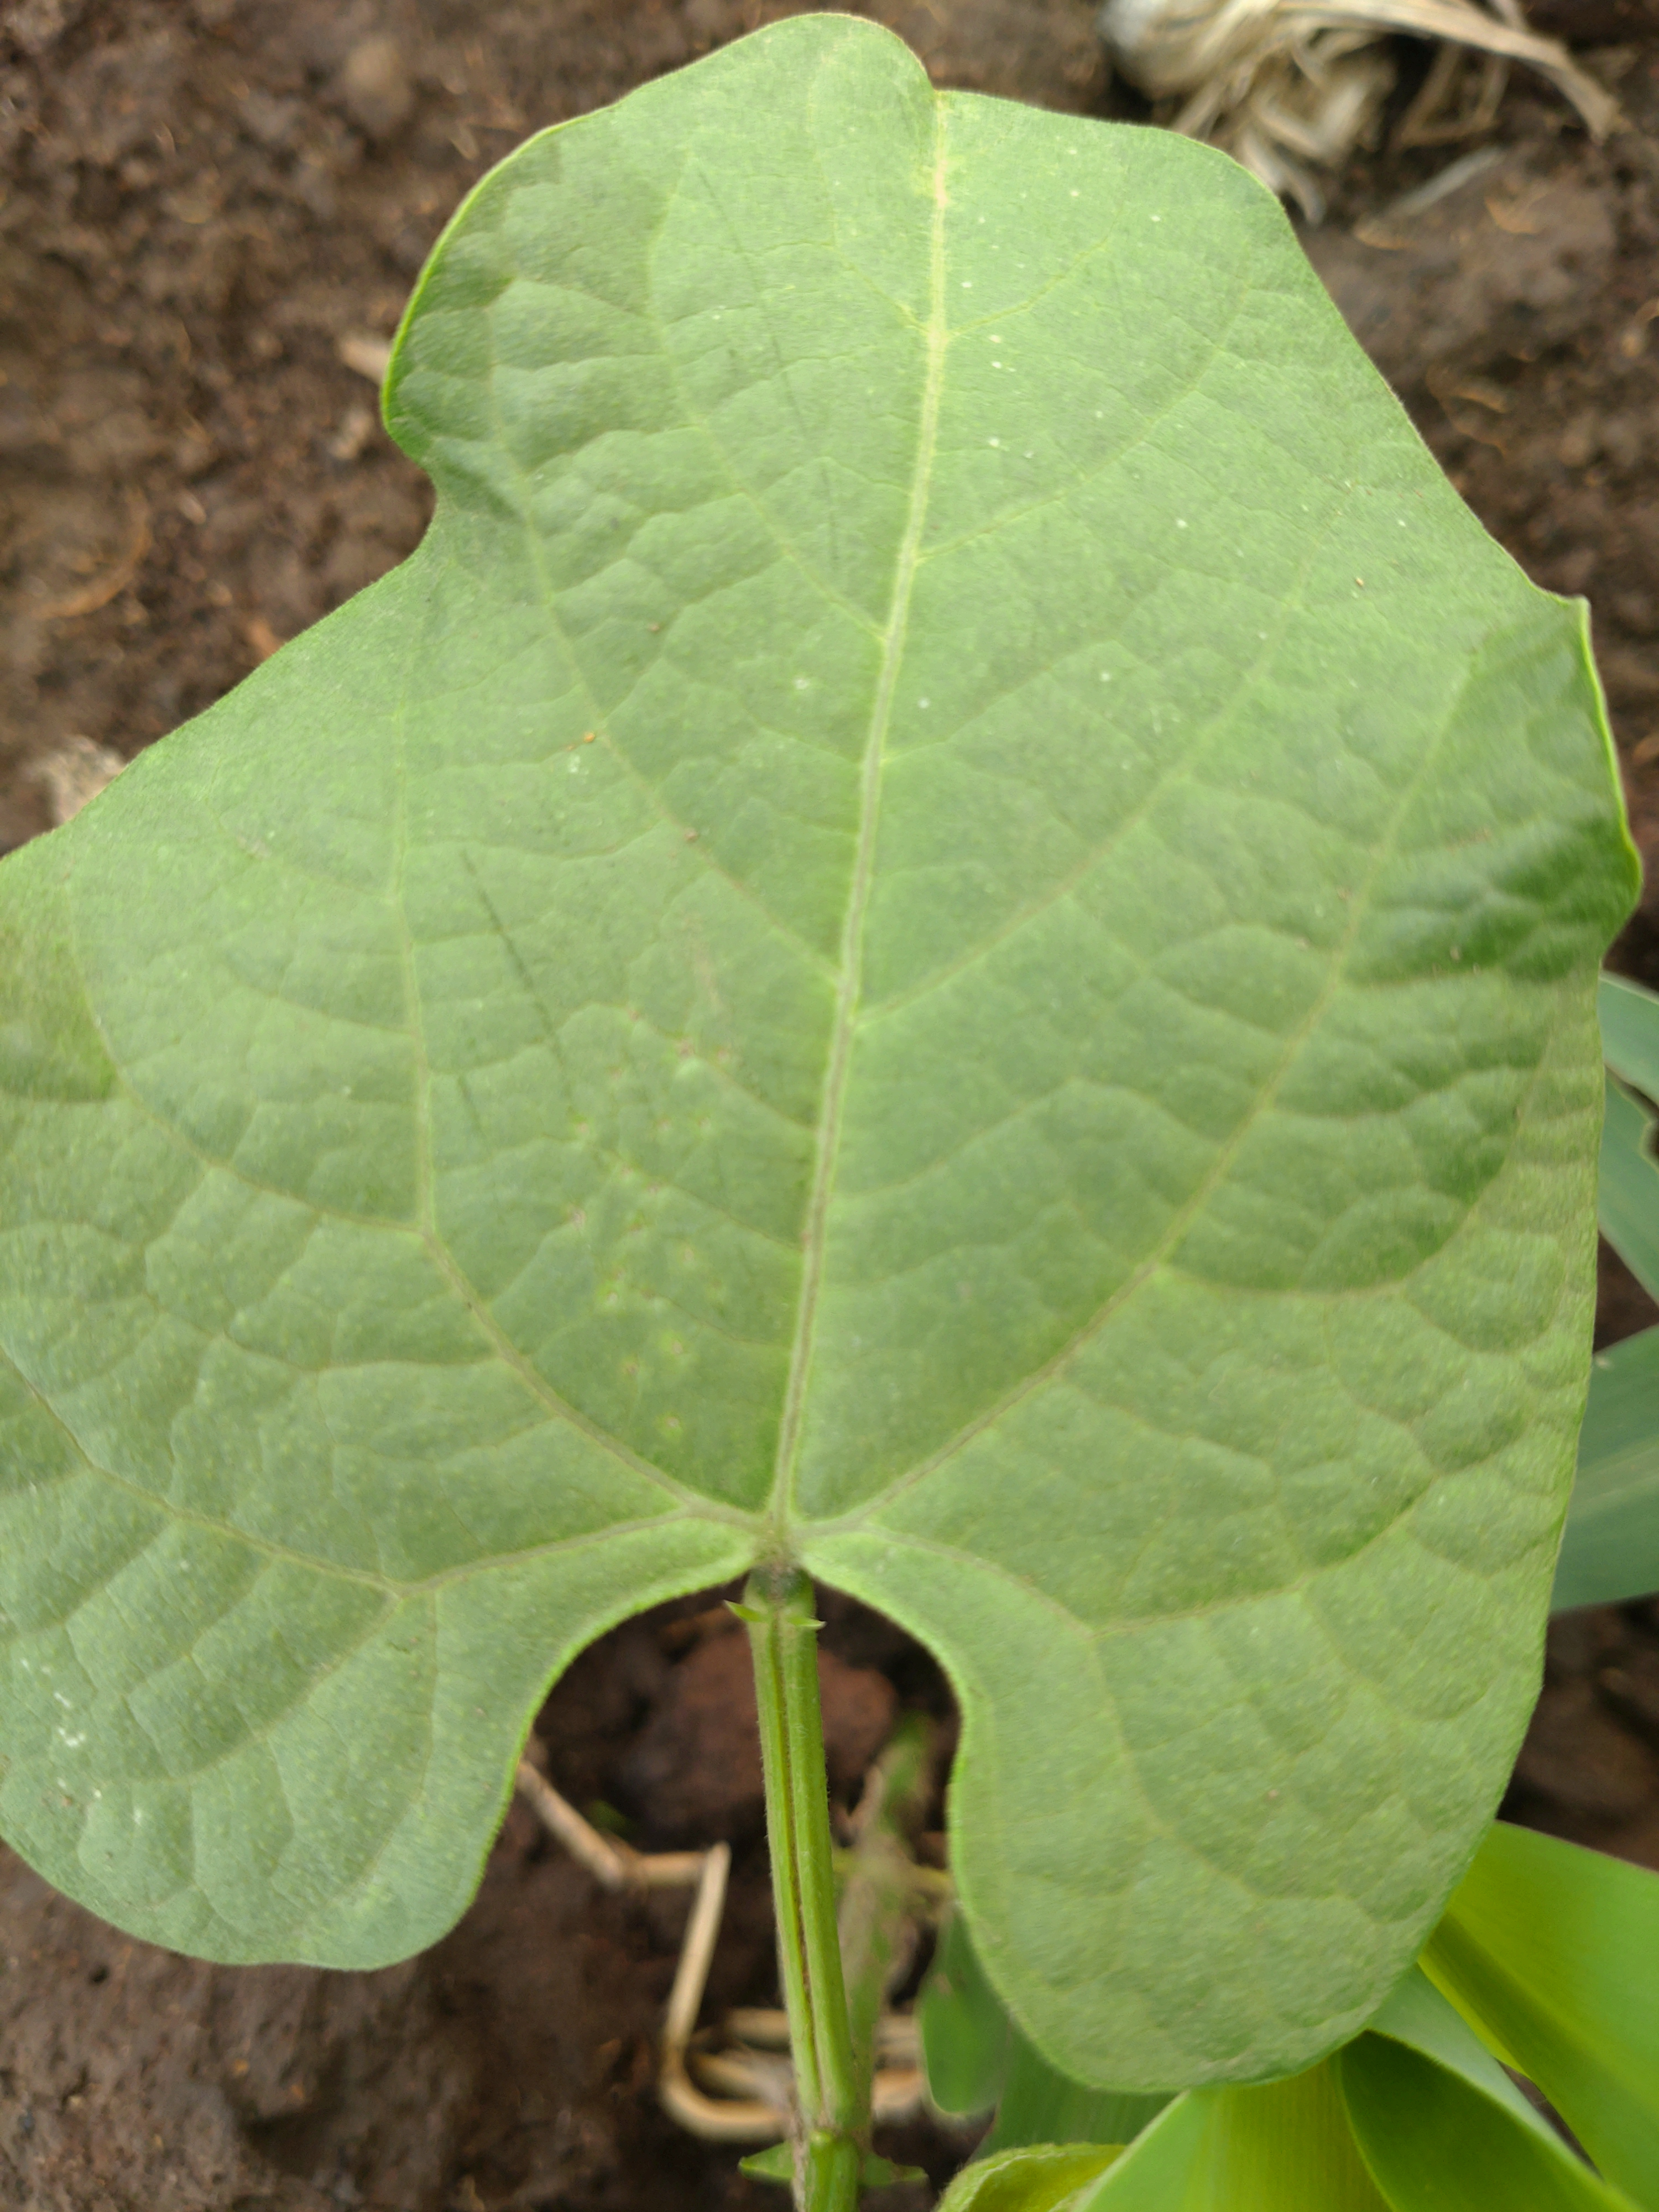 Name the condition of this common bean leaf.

healthy
